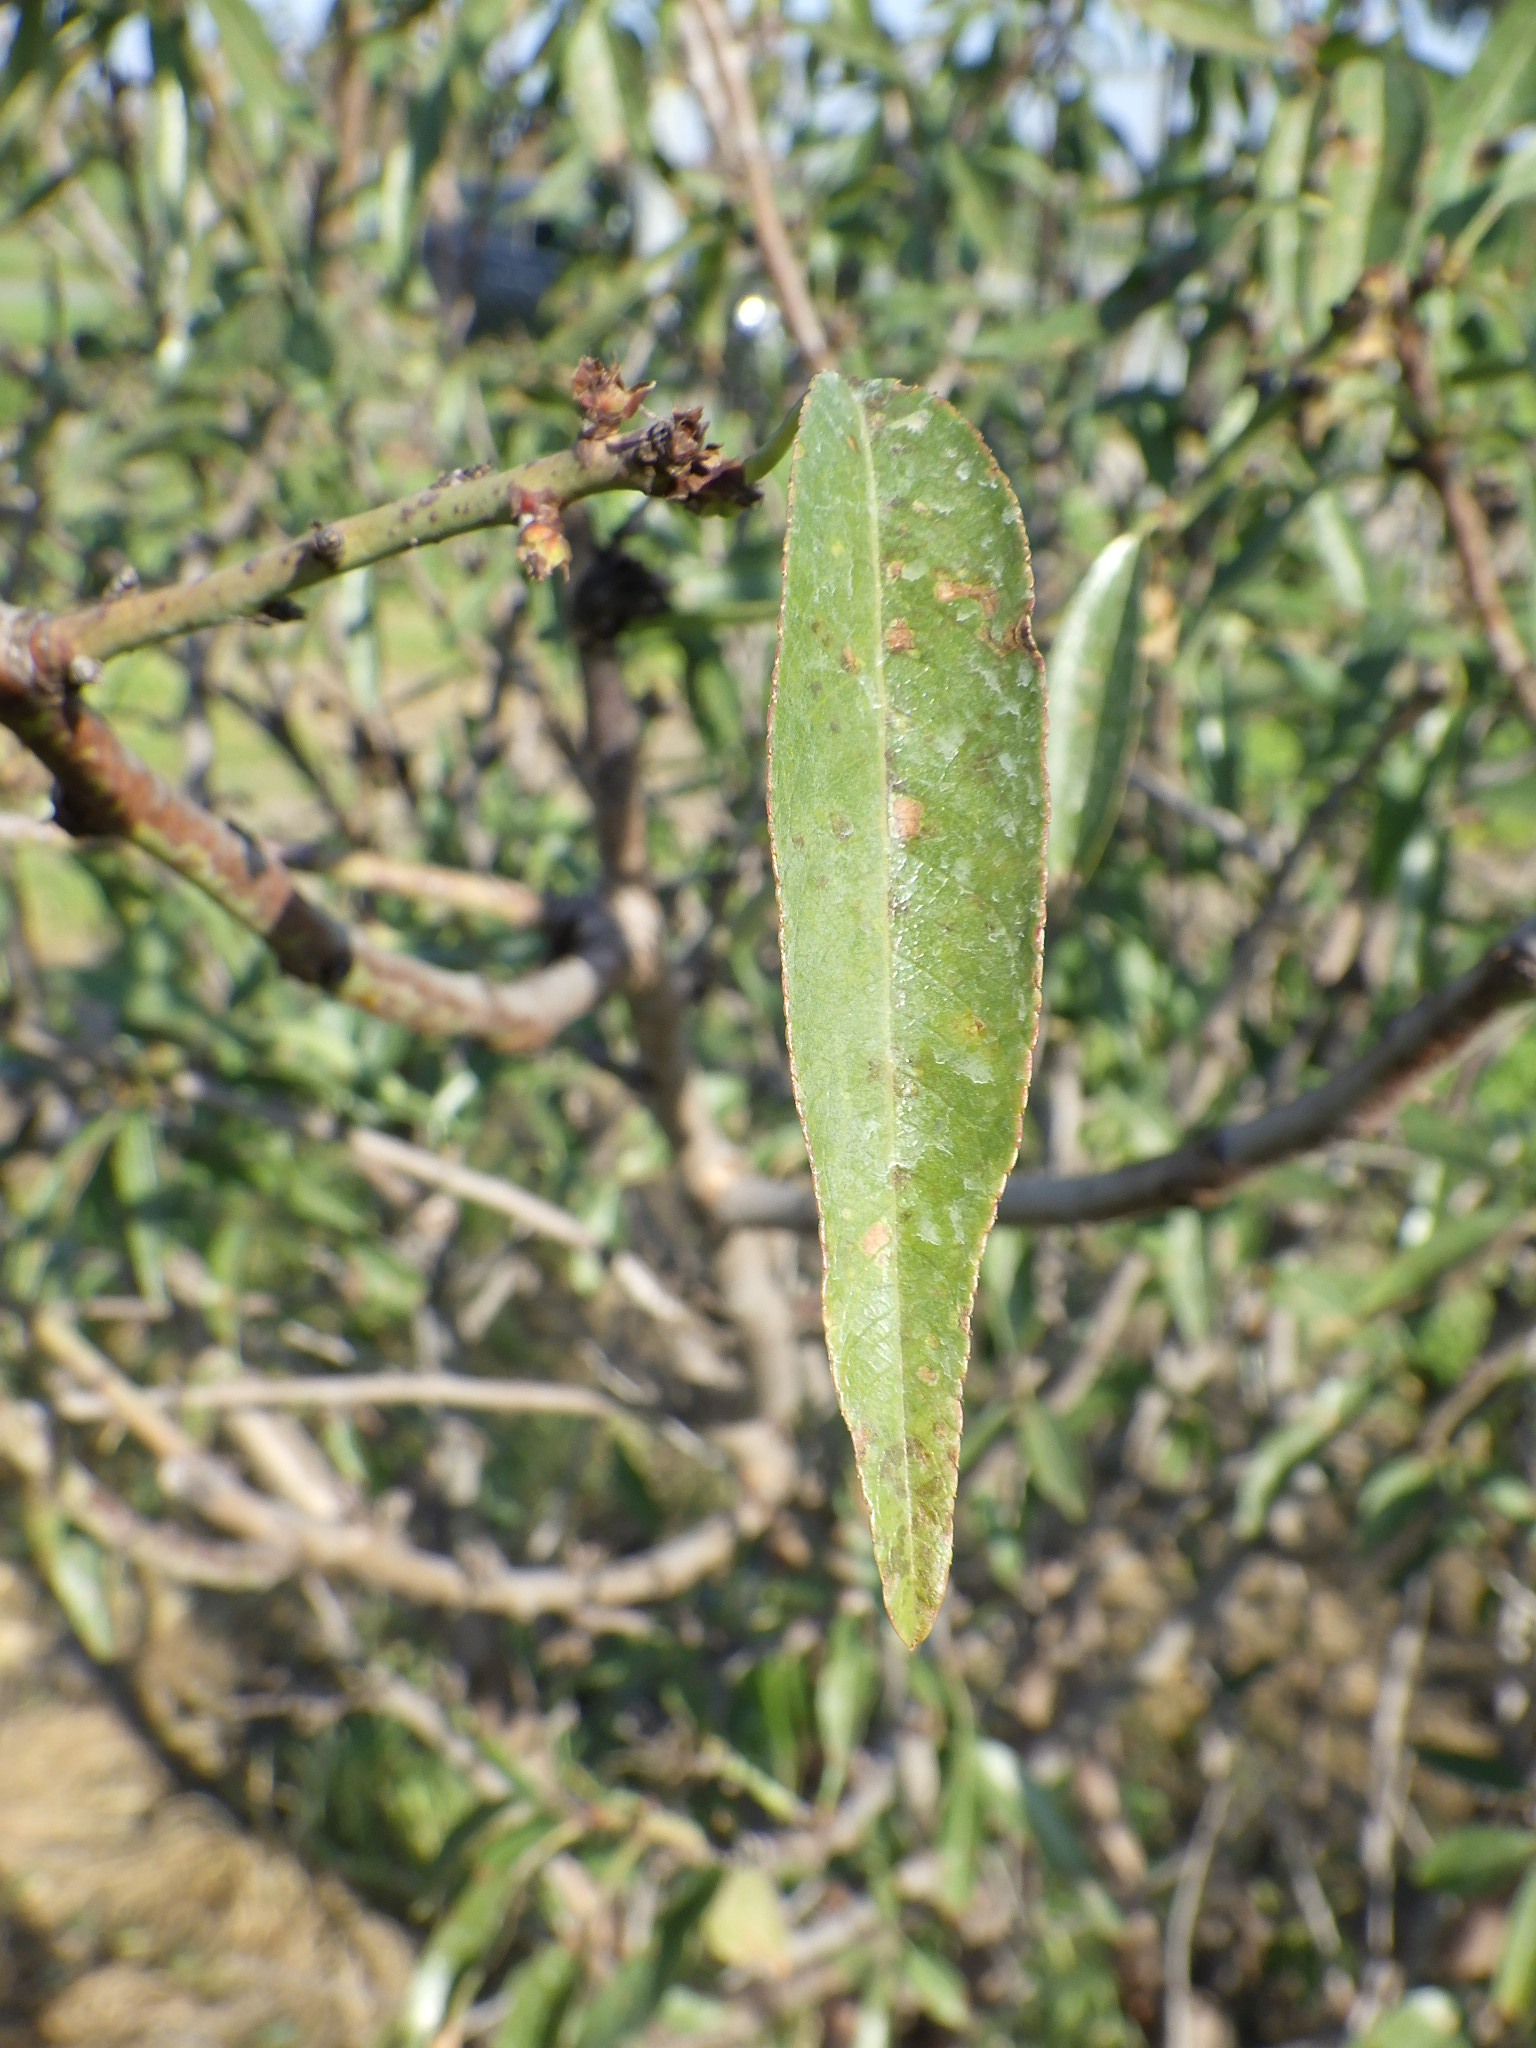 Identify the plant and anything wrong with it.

almond, shot hole disease
